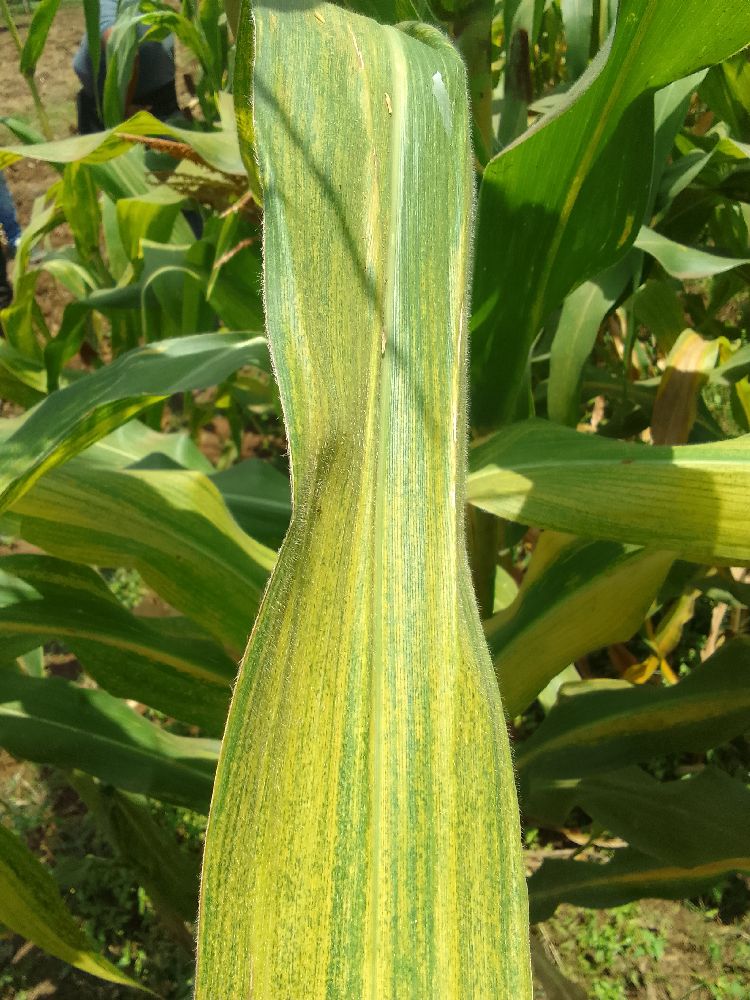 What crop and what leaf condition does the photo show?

maize, maize lethal necrosis
